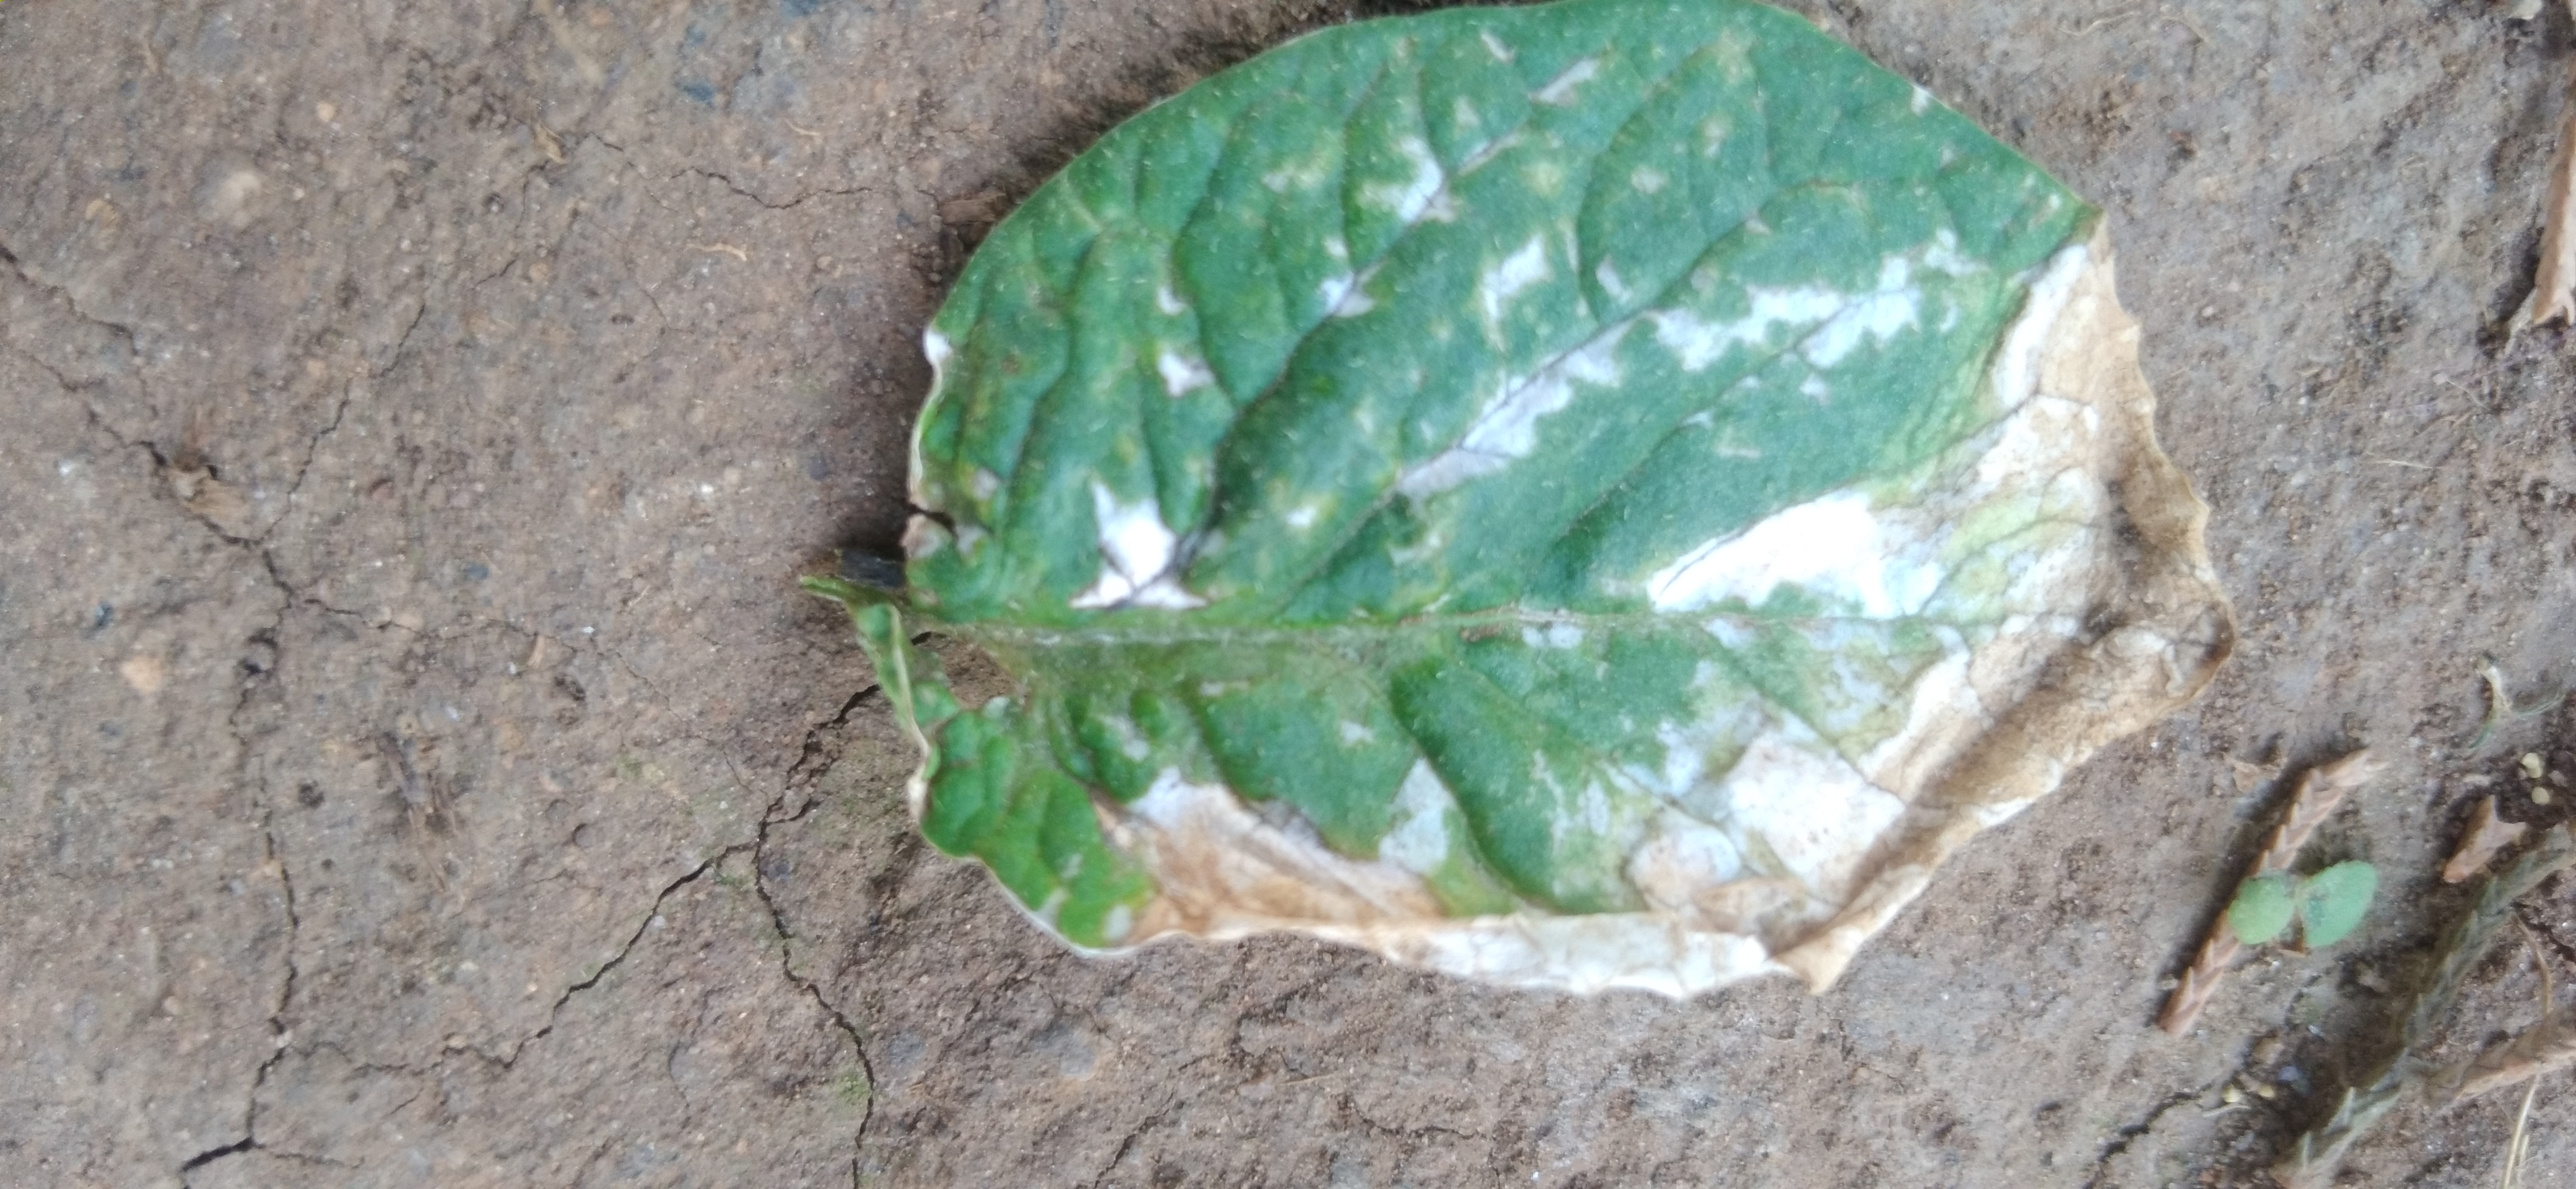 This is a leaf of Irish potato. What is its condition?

early blight
